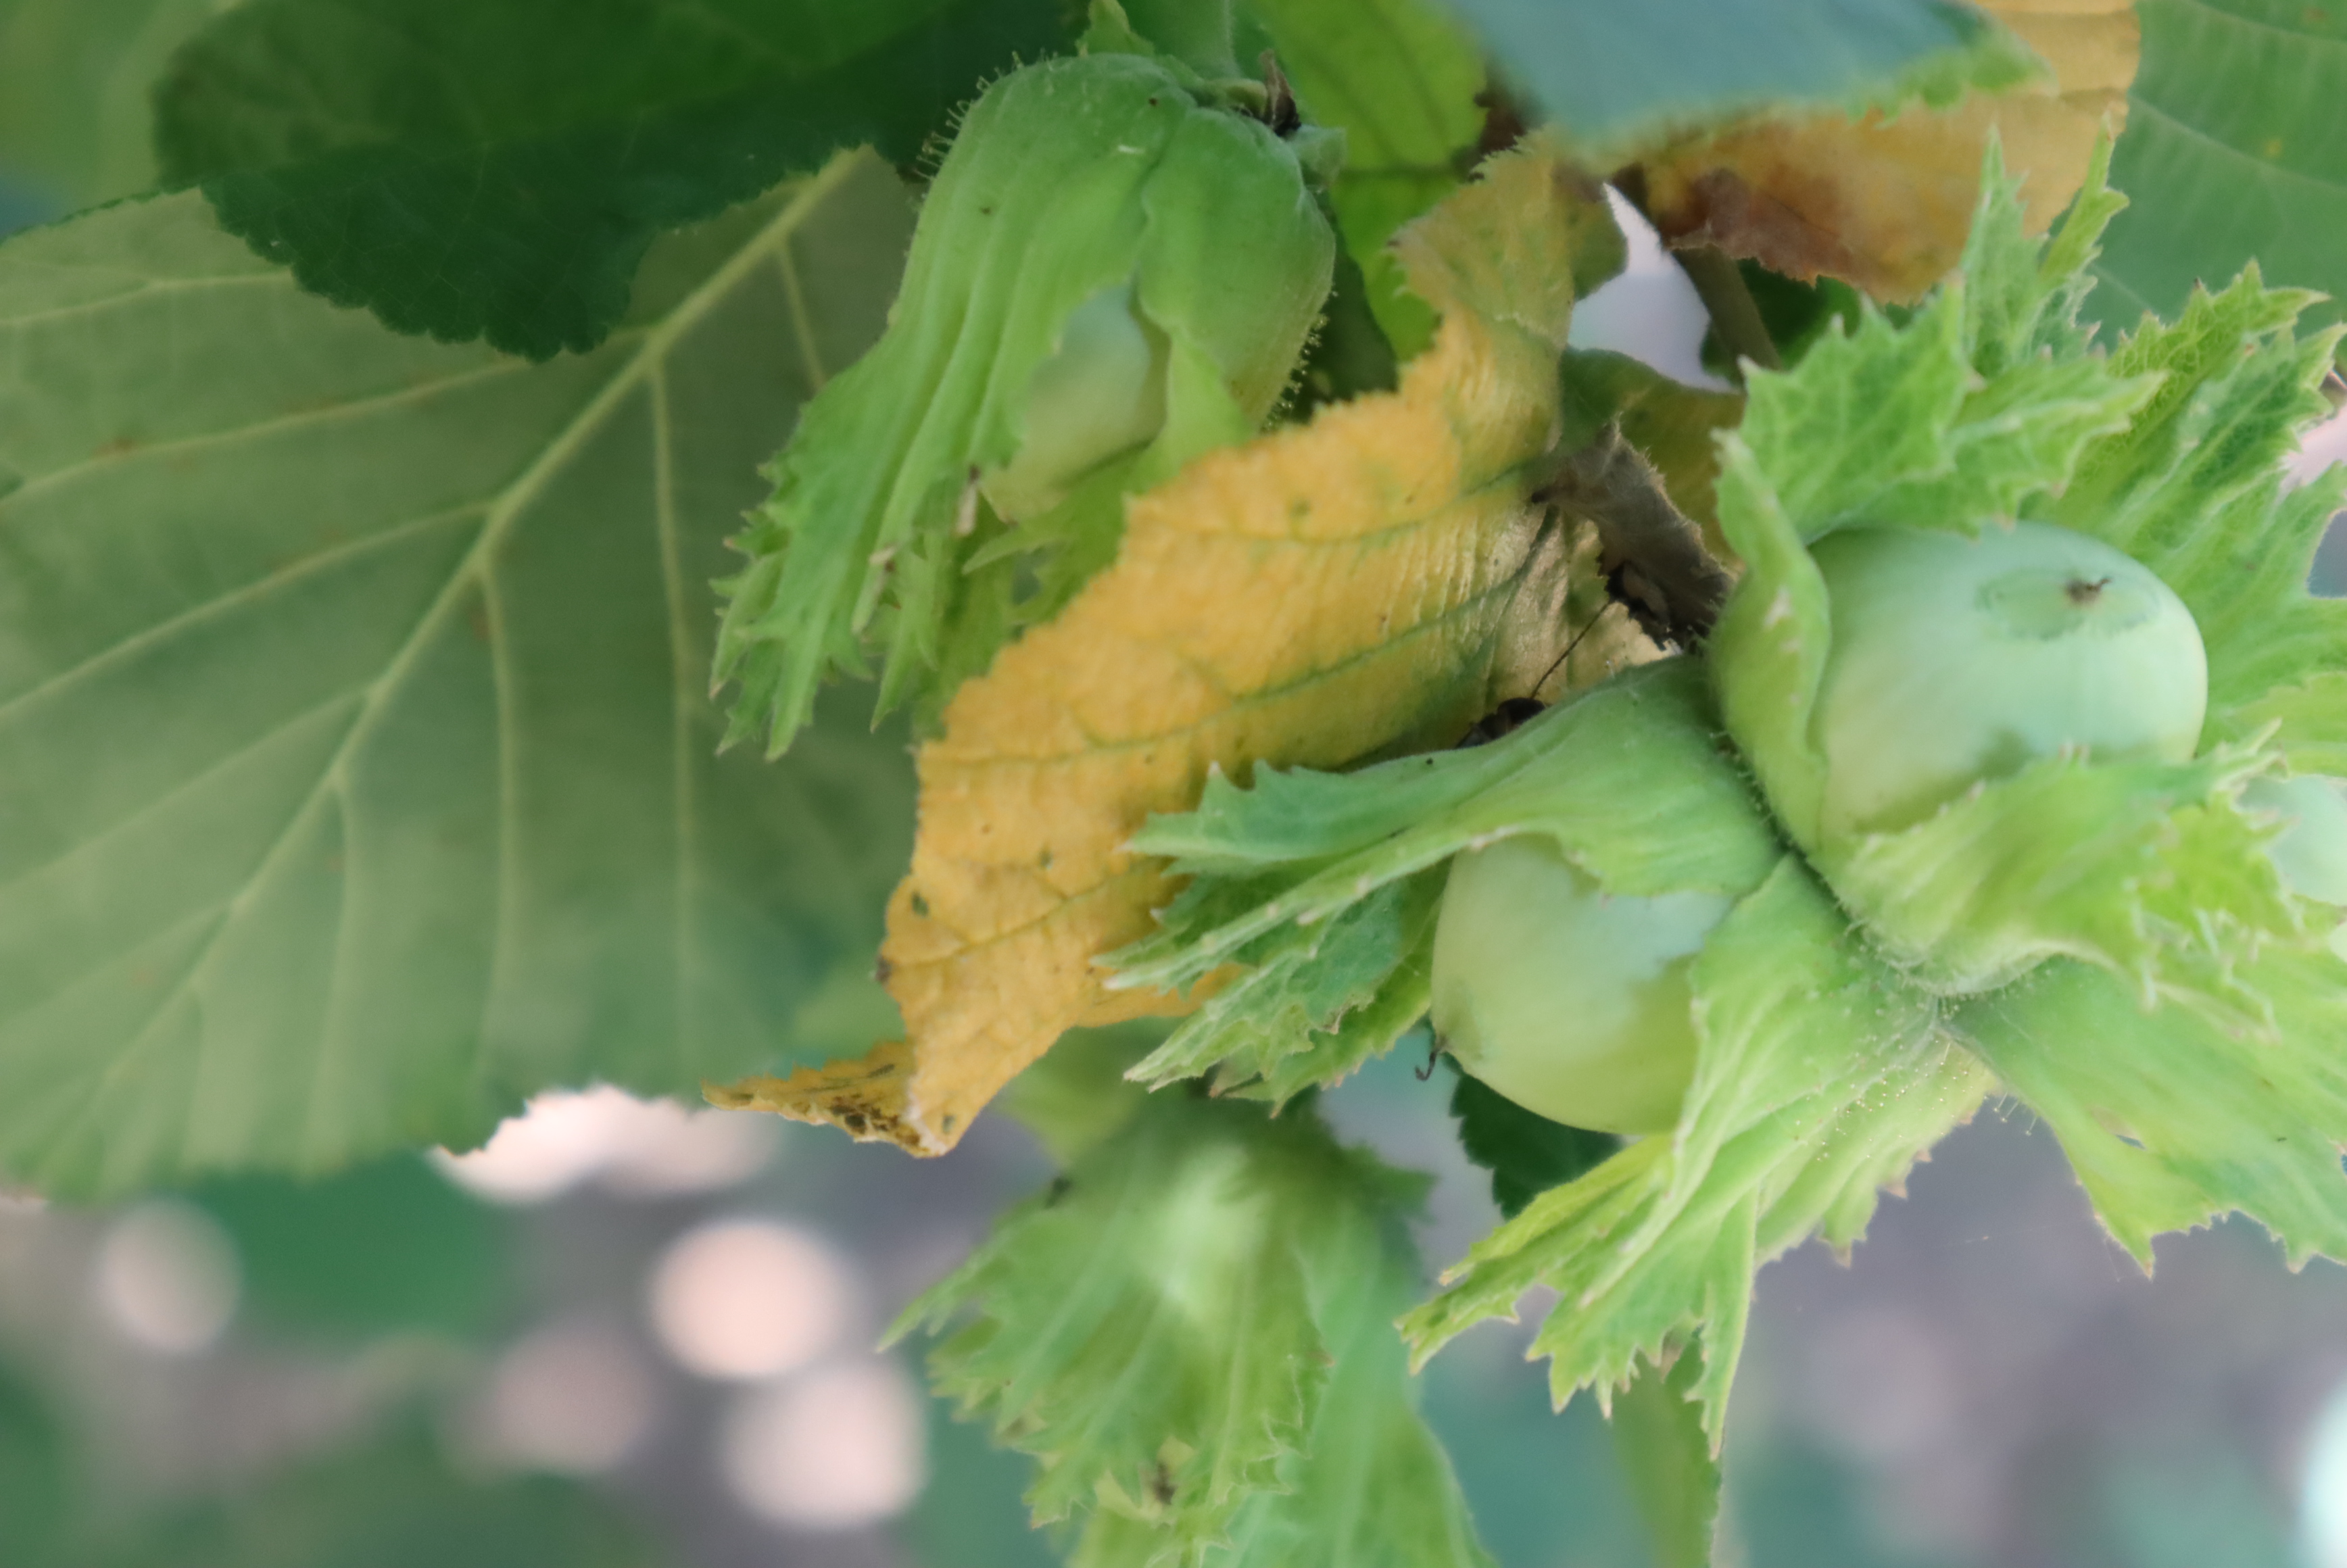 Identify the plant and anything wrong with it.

hazel, sunburn
